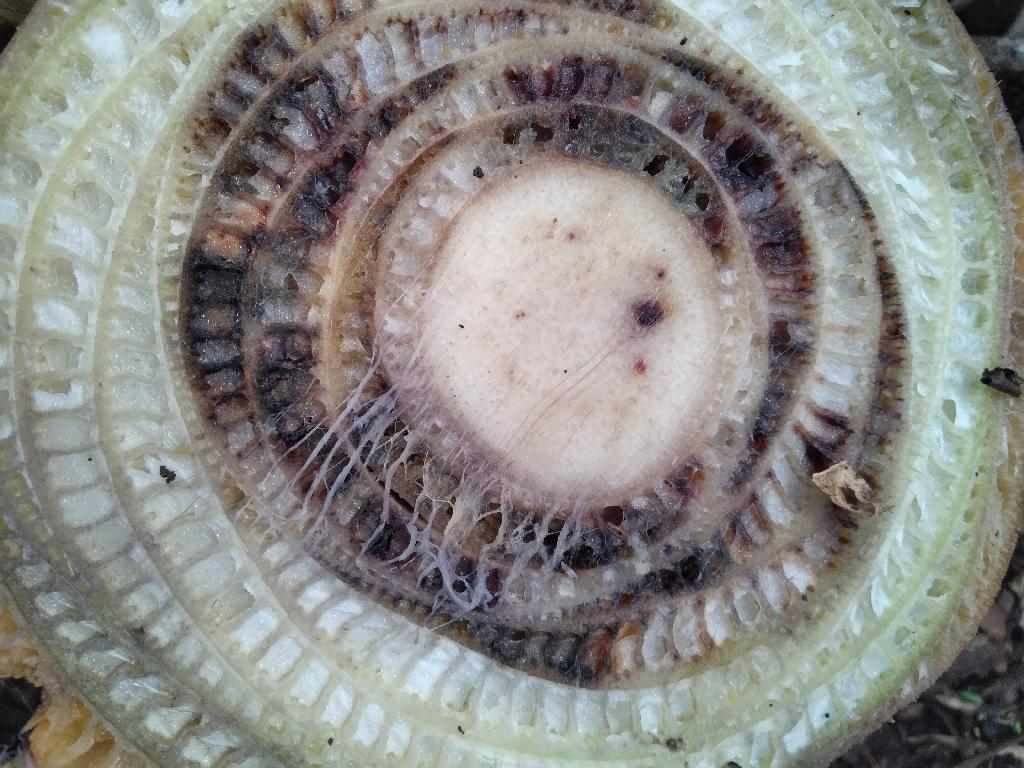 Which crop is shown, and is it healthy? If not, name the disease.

banana, fusarium wilt race 1
